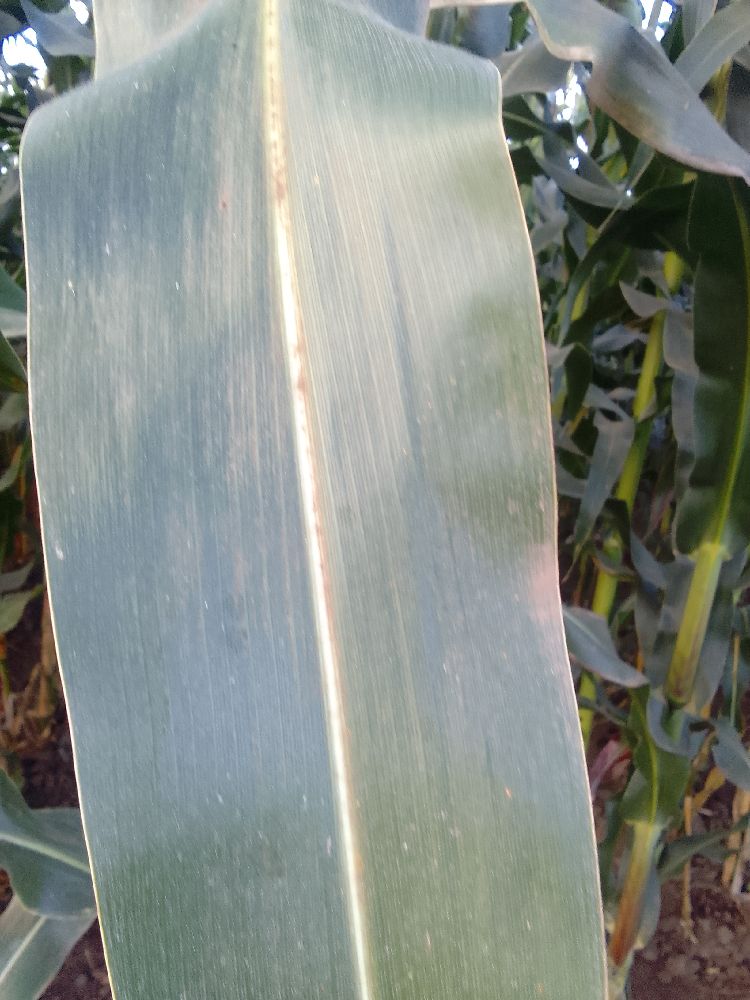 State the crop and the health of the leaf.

maize, healthy
